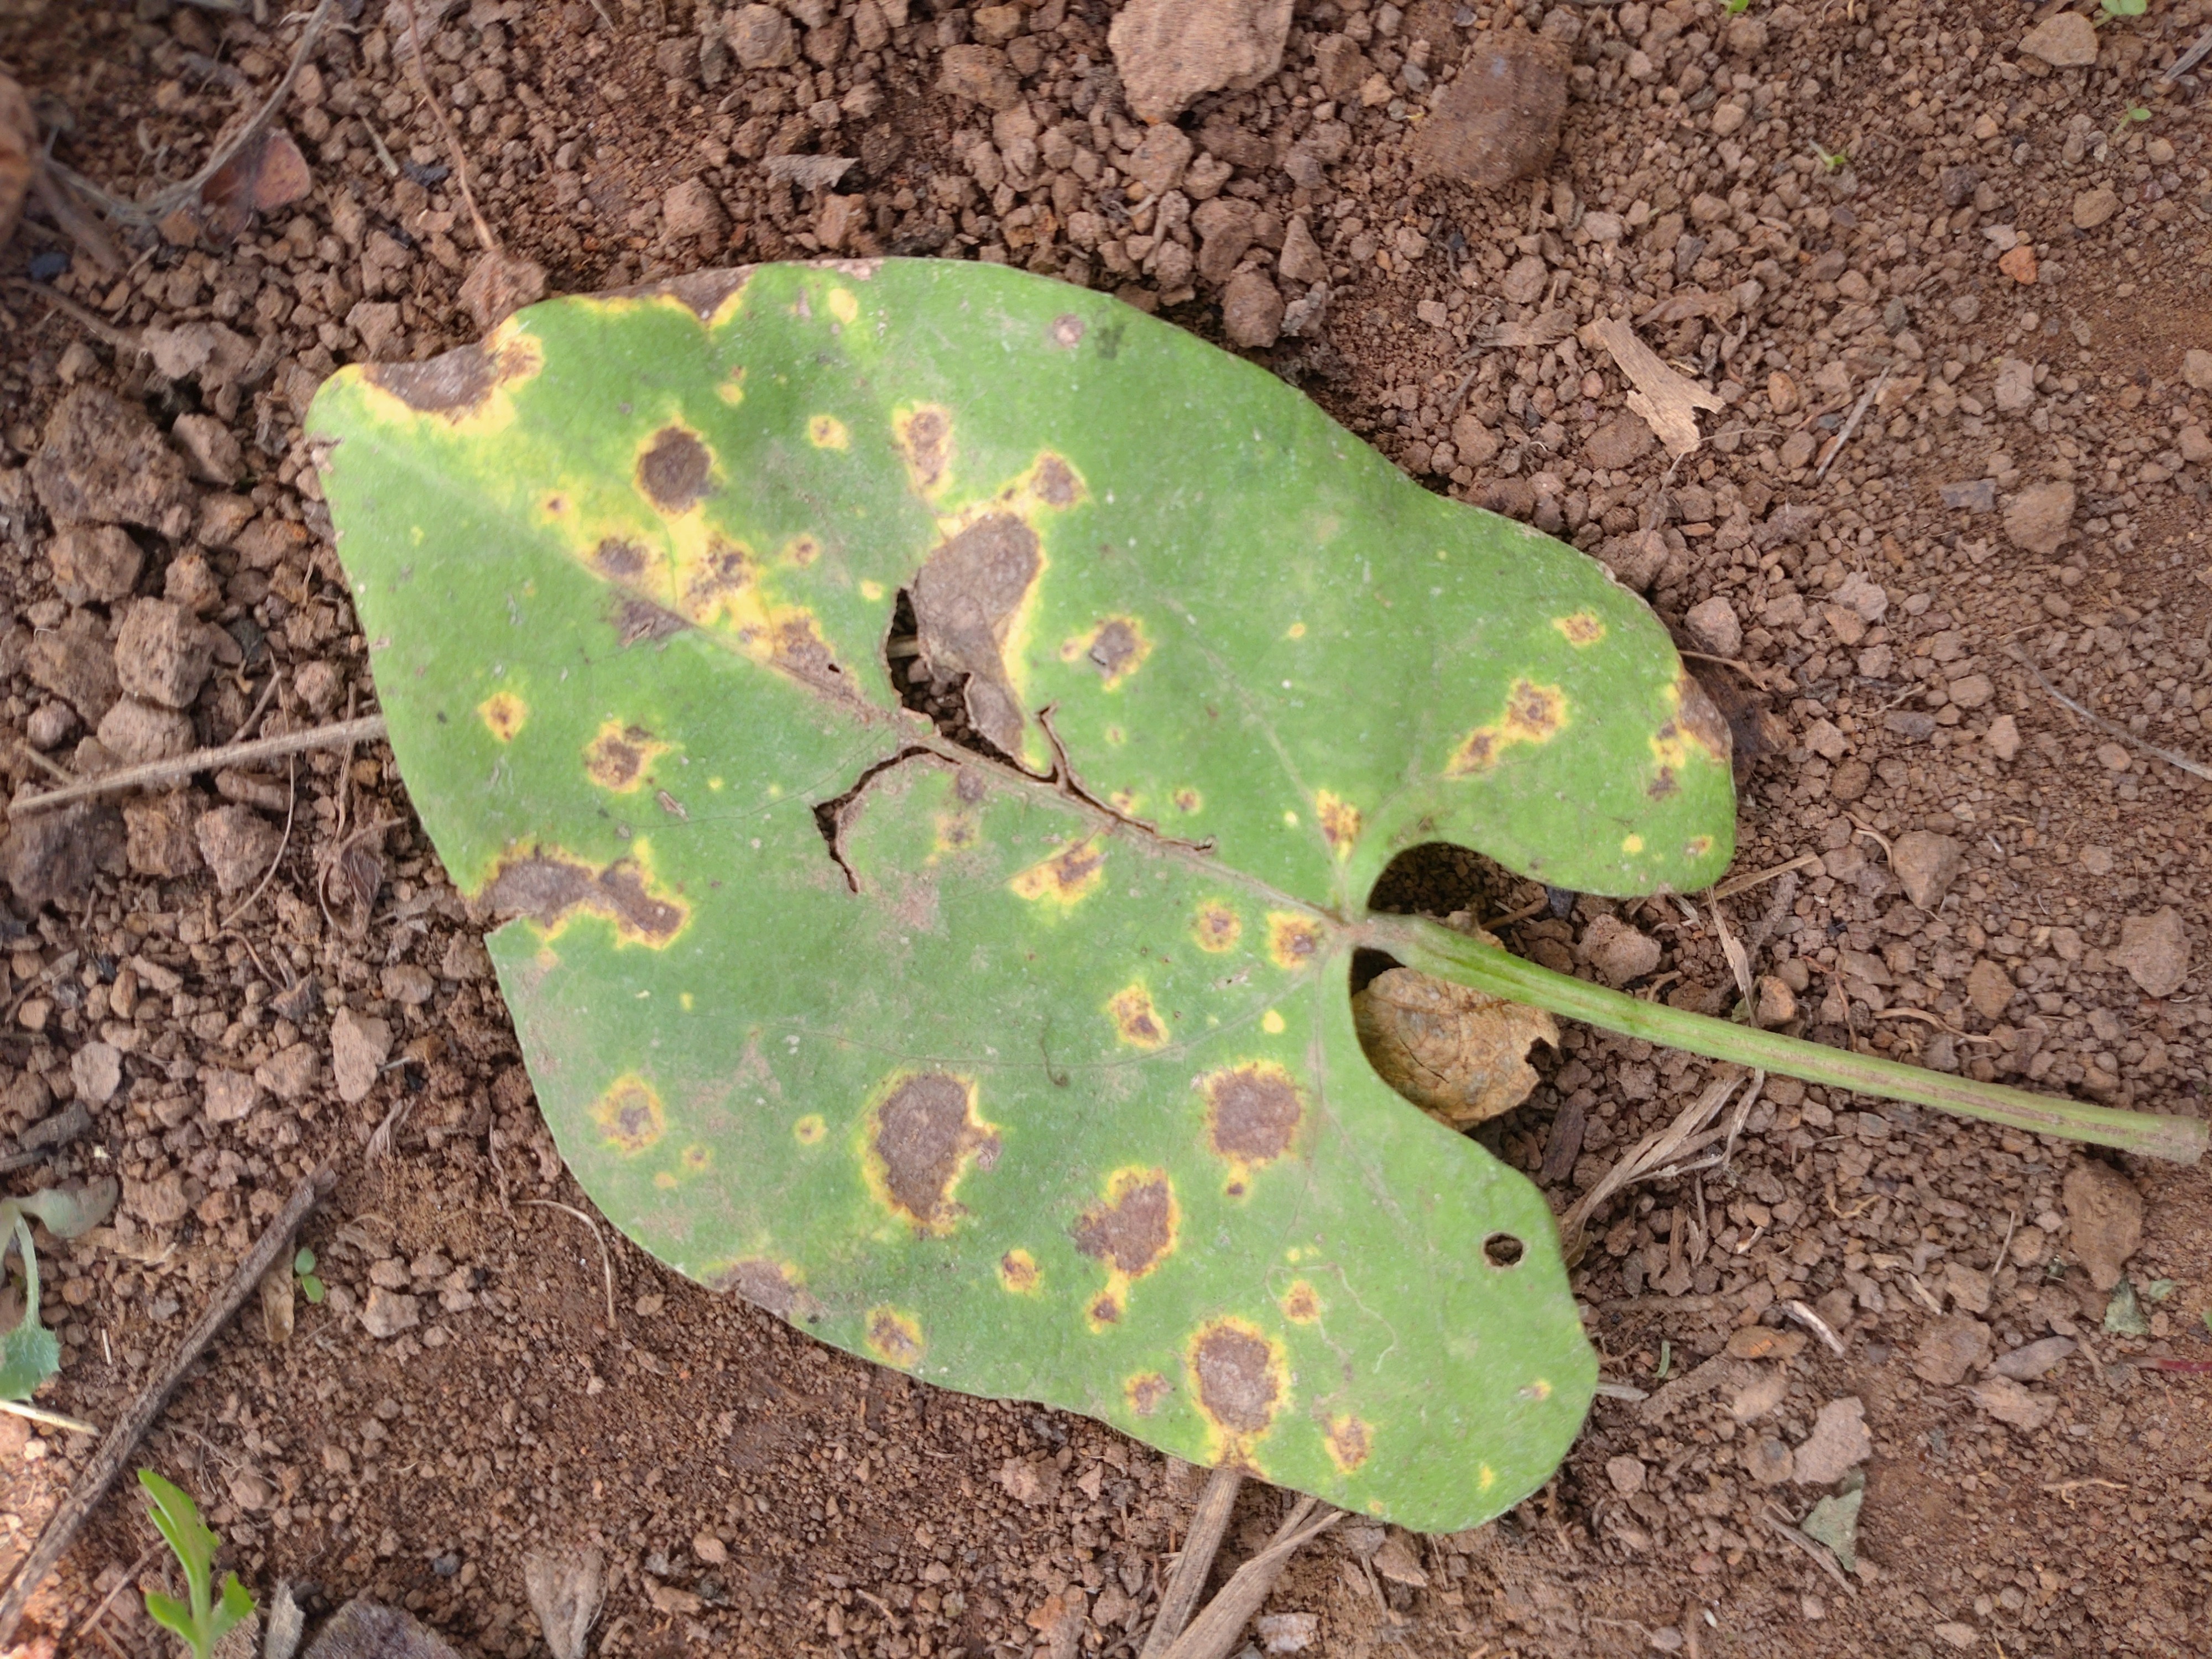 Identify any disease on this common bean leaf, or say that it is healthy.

rust
